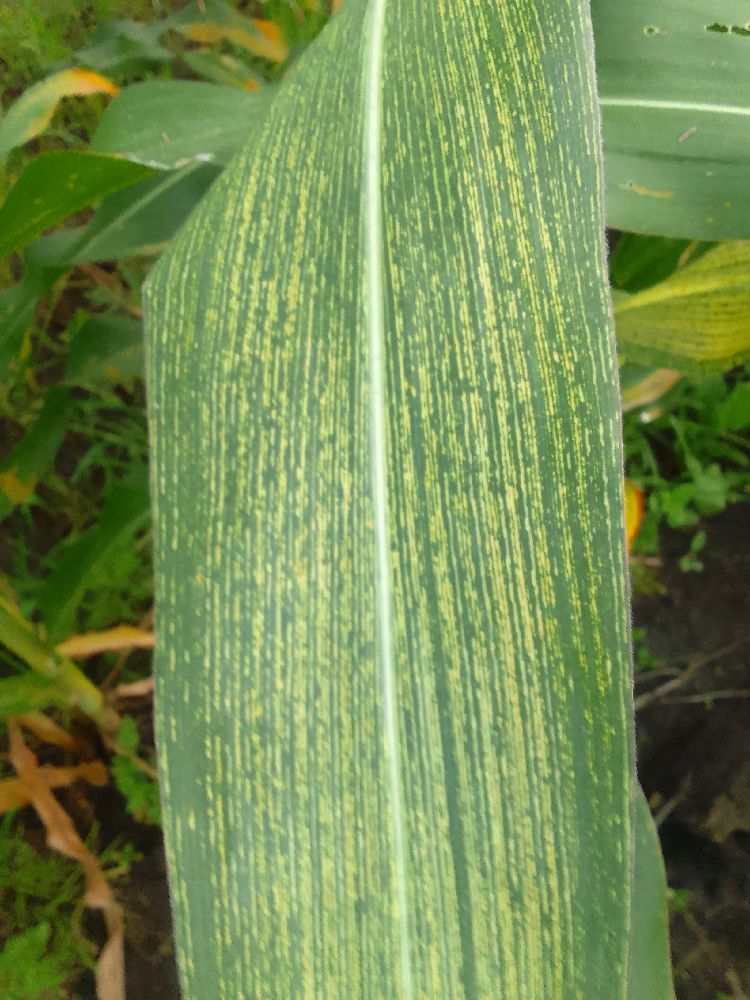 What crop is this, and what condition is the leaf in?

maize, maize streak virus
